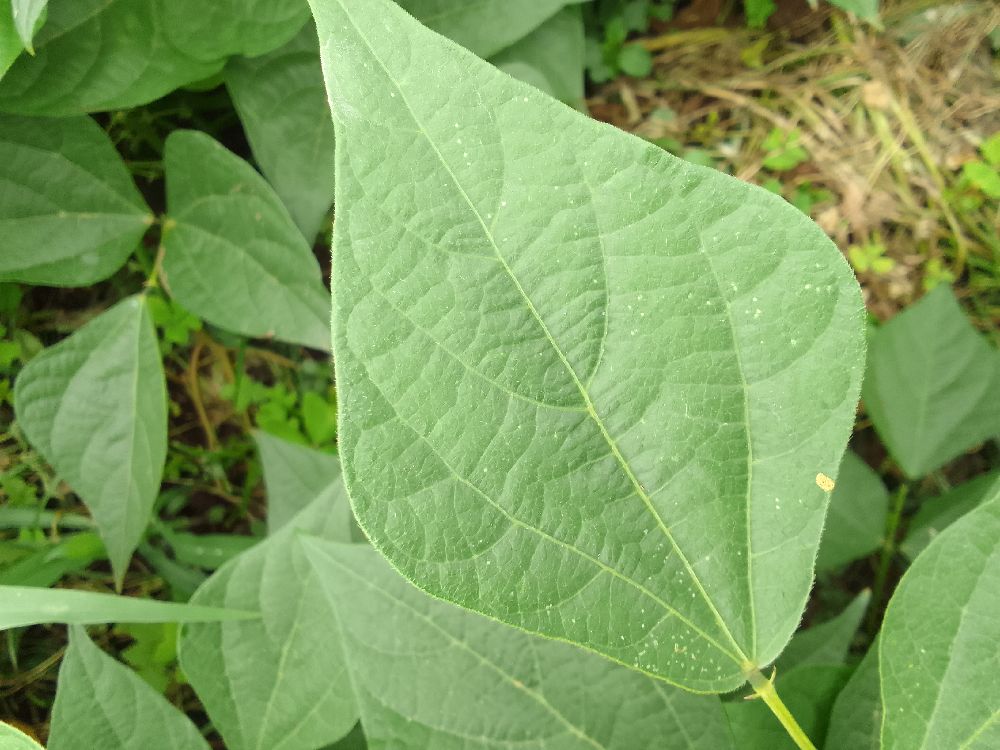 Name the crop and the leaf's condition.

common bean, healthy
